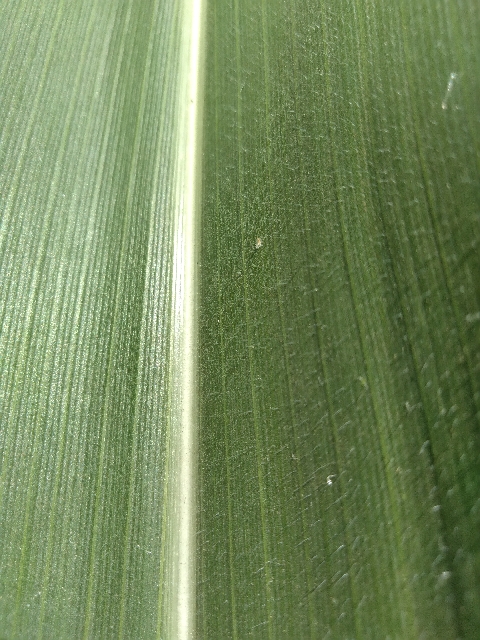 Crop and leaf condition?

maize, healthy
